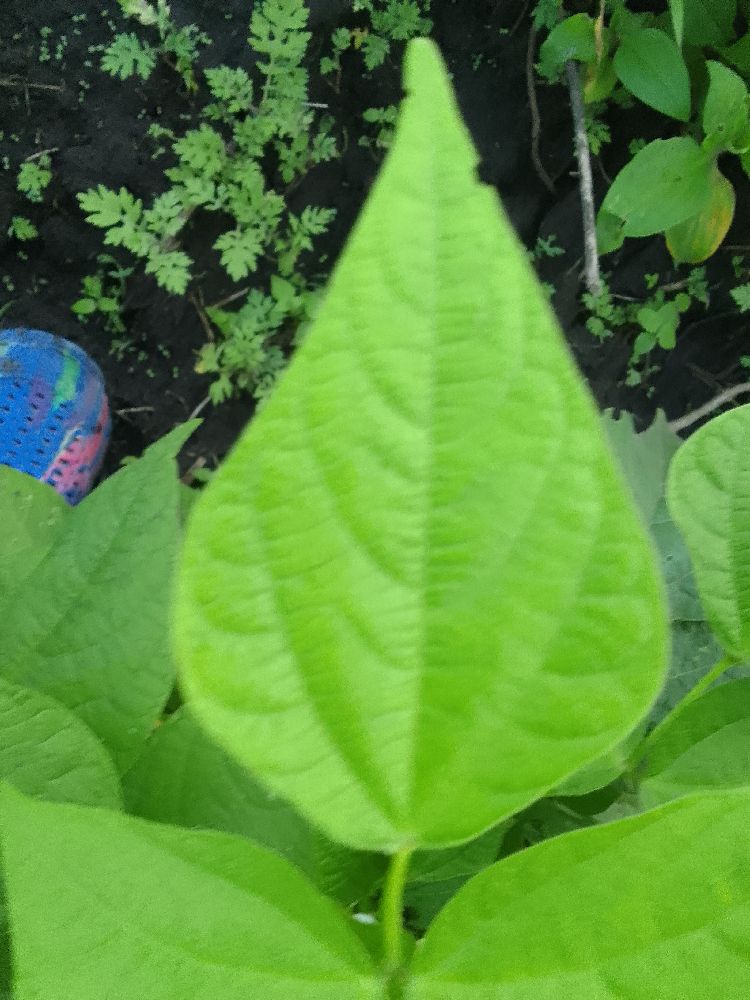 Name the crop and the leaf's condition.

common bean, healthy
